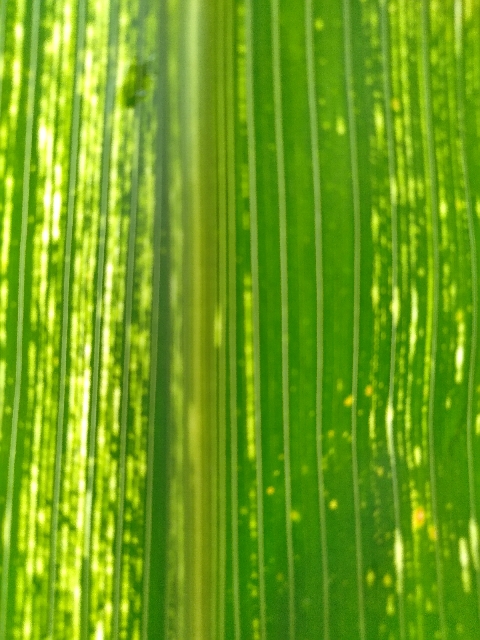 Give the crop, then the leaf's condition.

maize, maize streak virus
